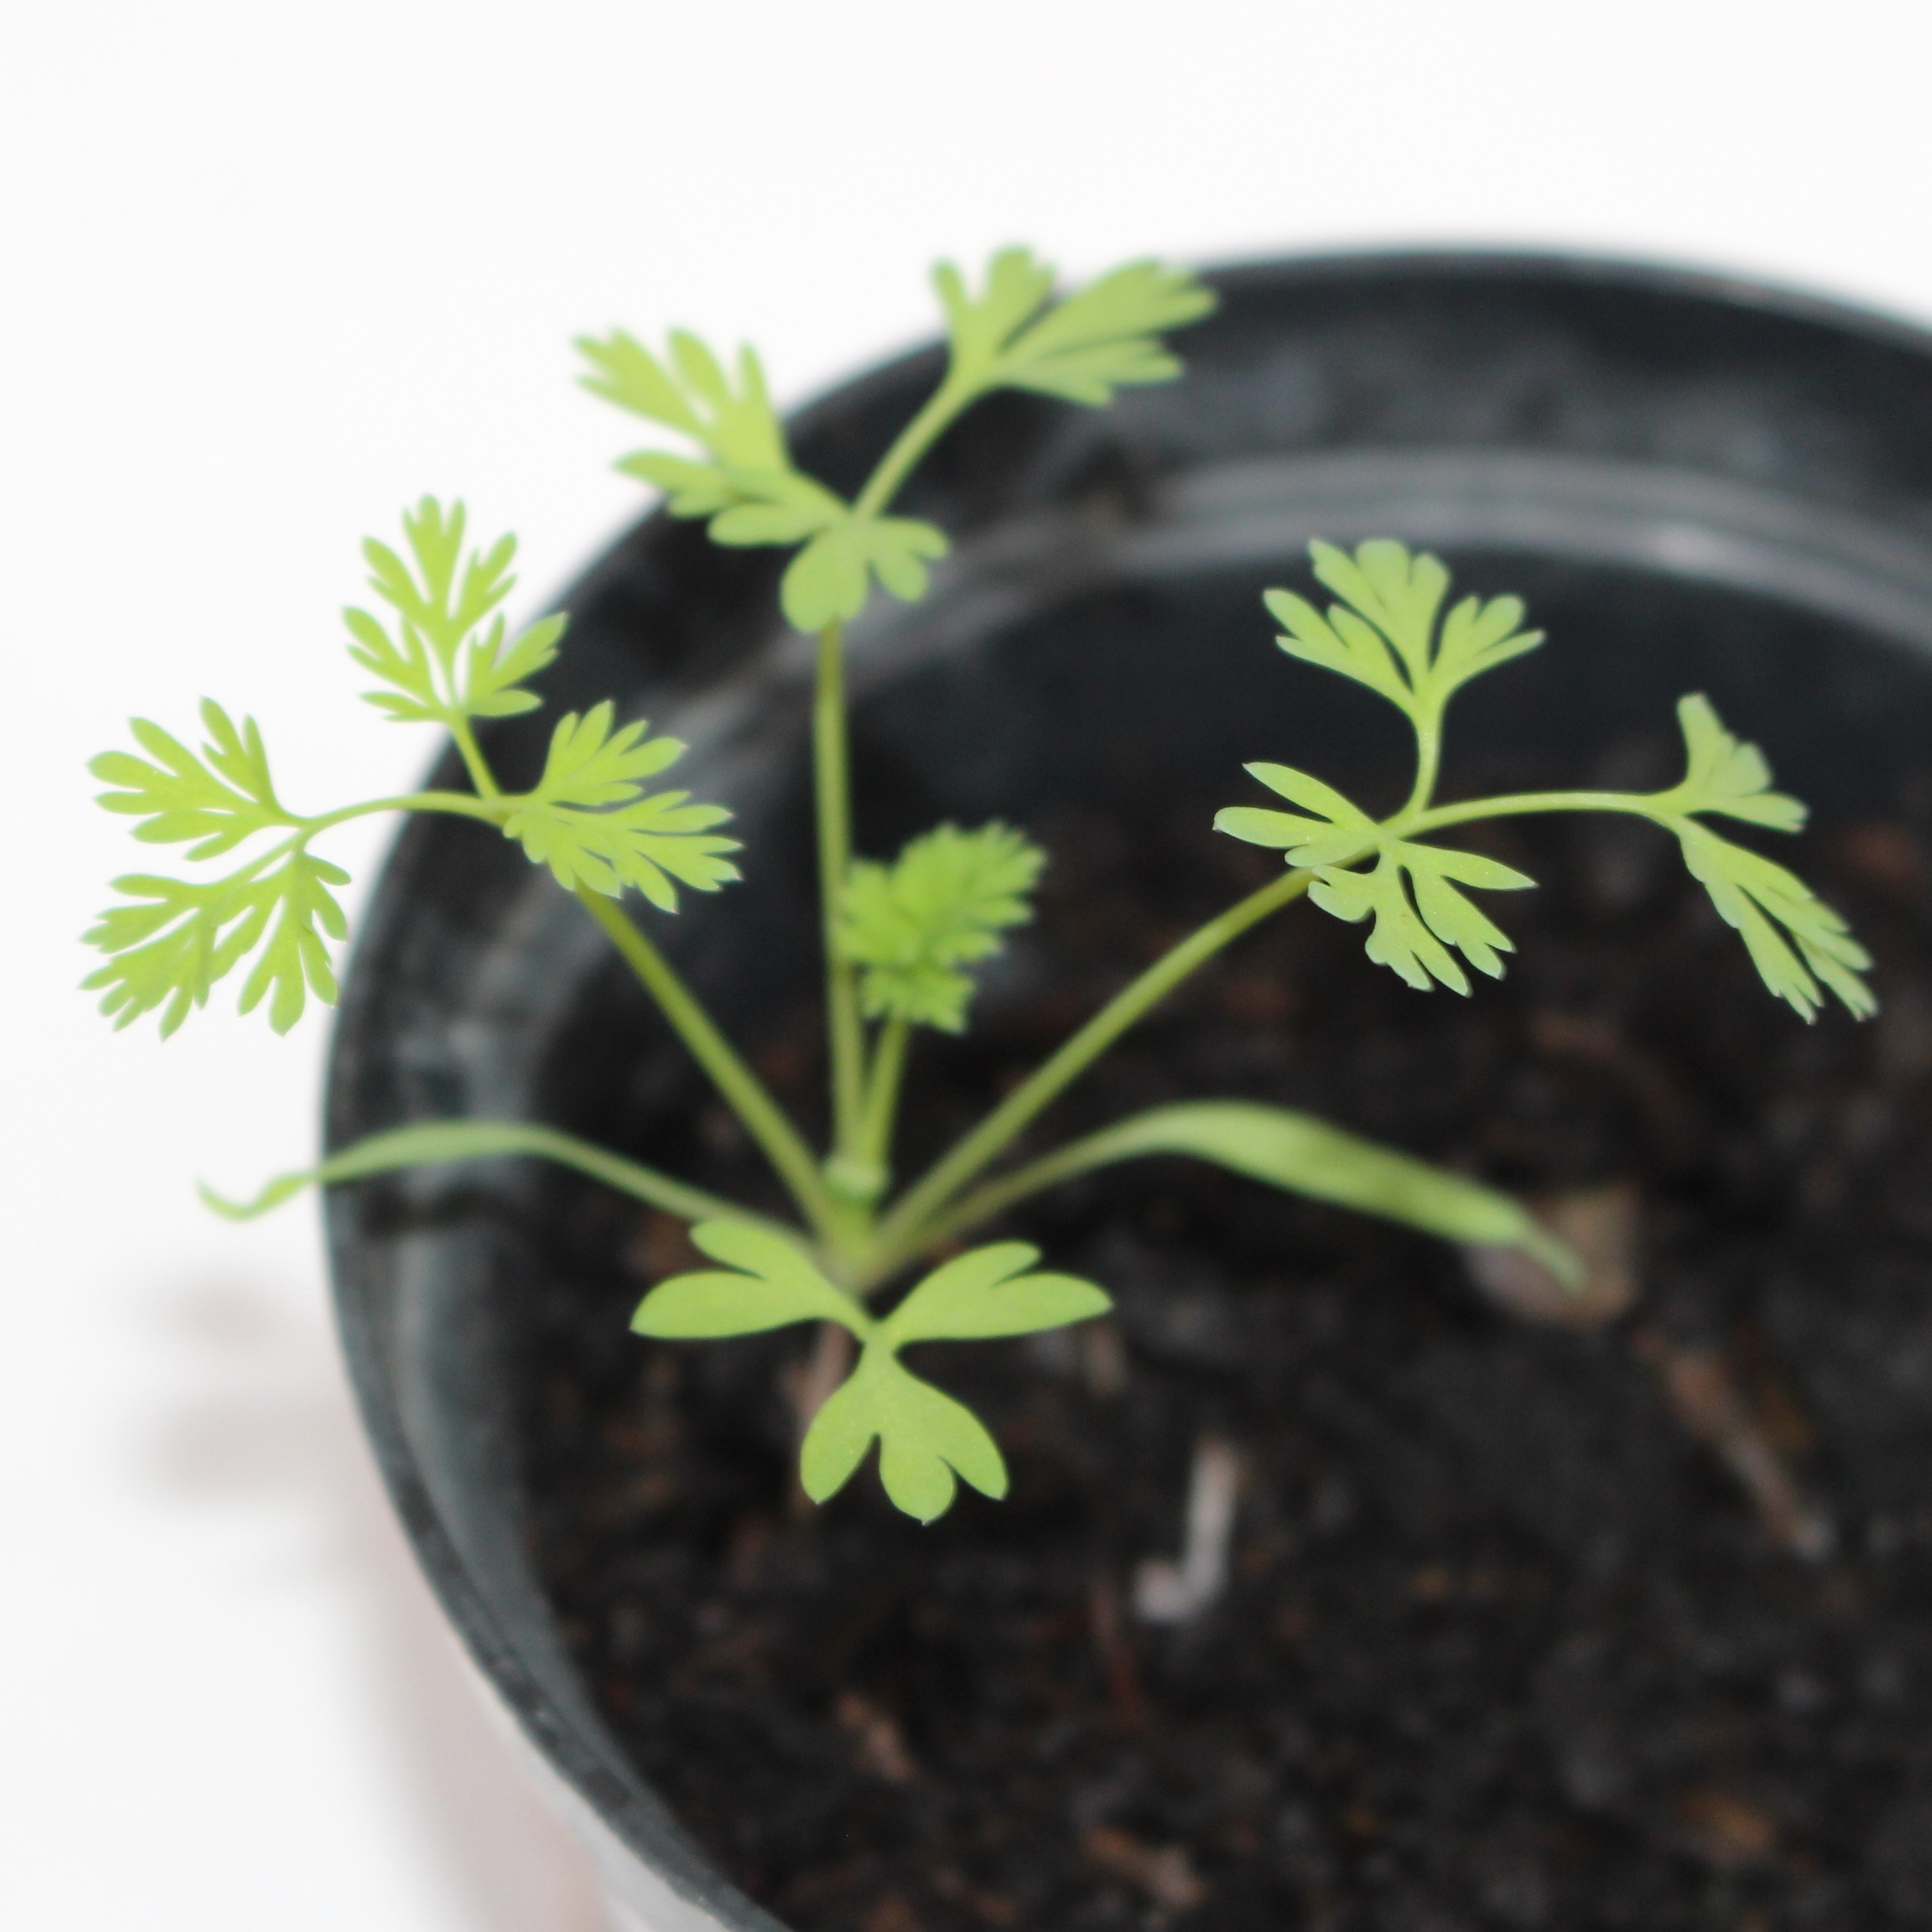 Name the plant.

Fumaria officinalis
